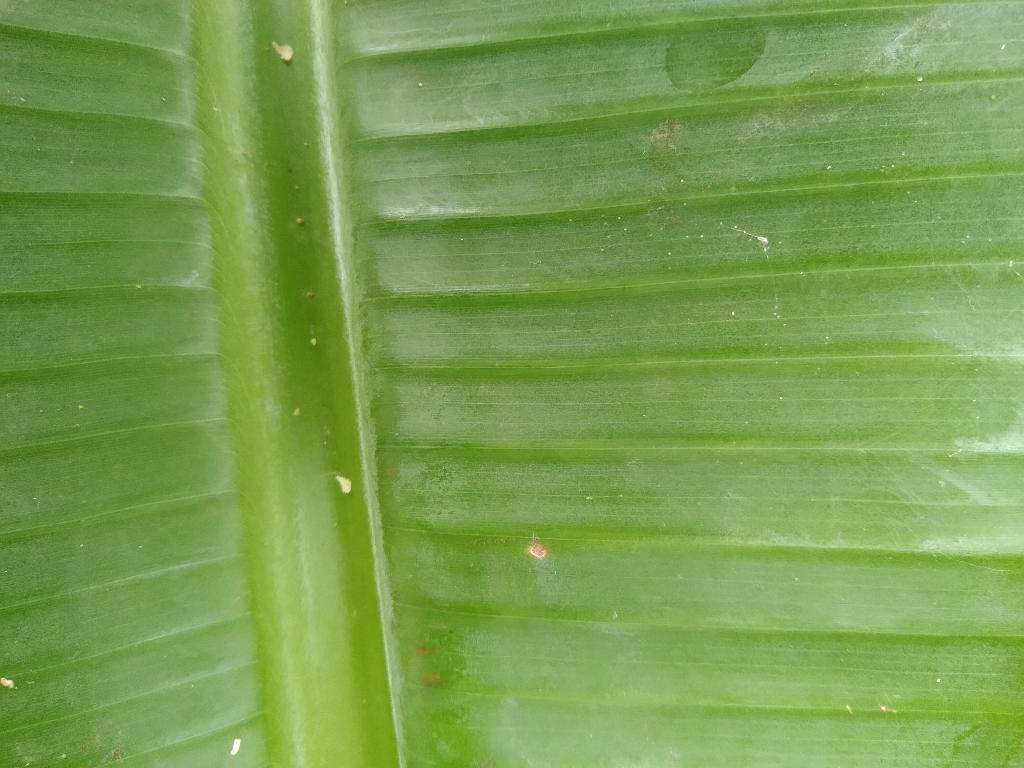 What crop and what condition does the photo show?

banana, healthy
